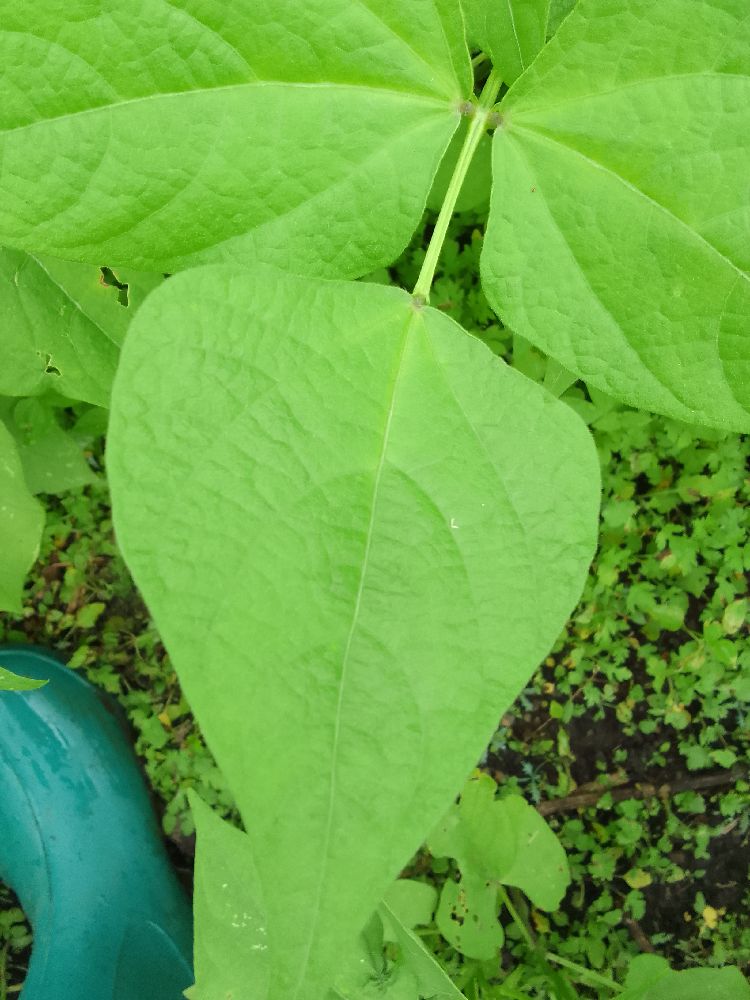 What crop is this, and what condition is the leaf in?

common bean, healthy
